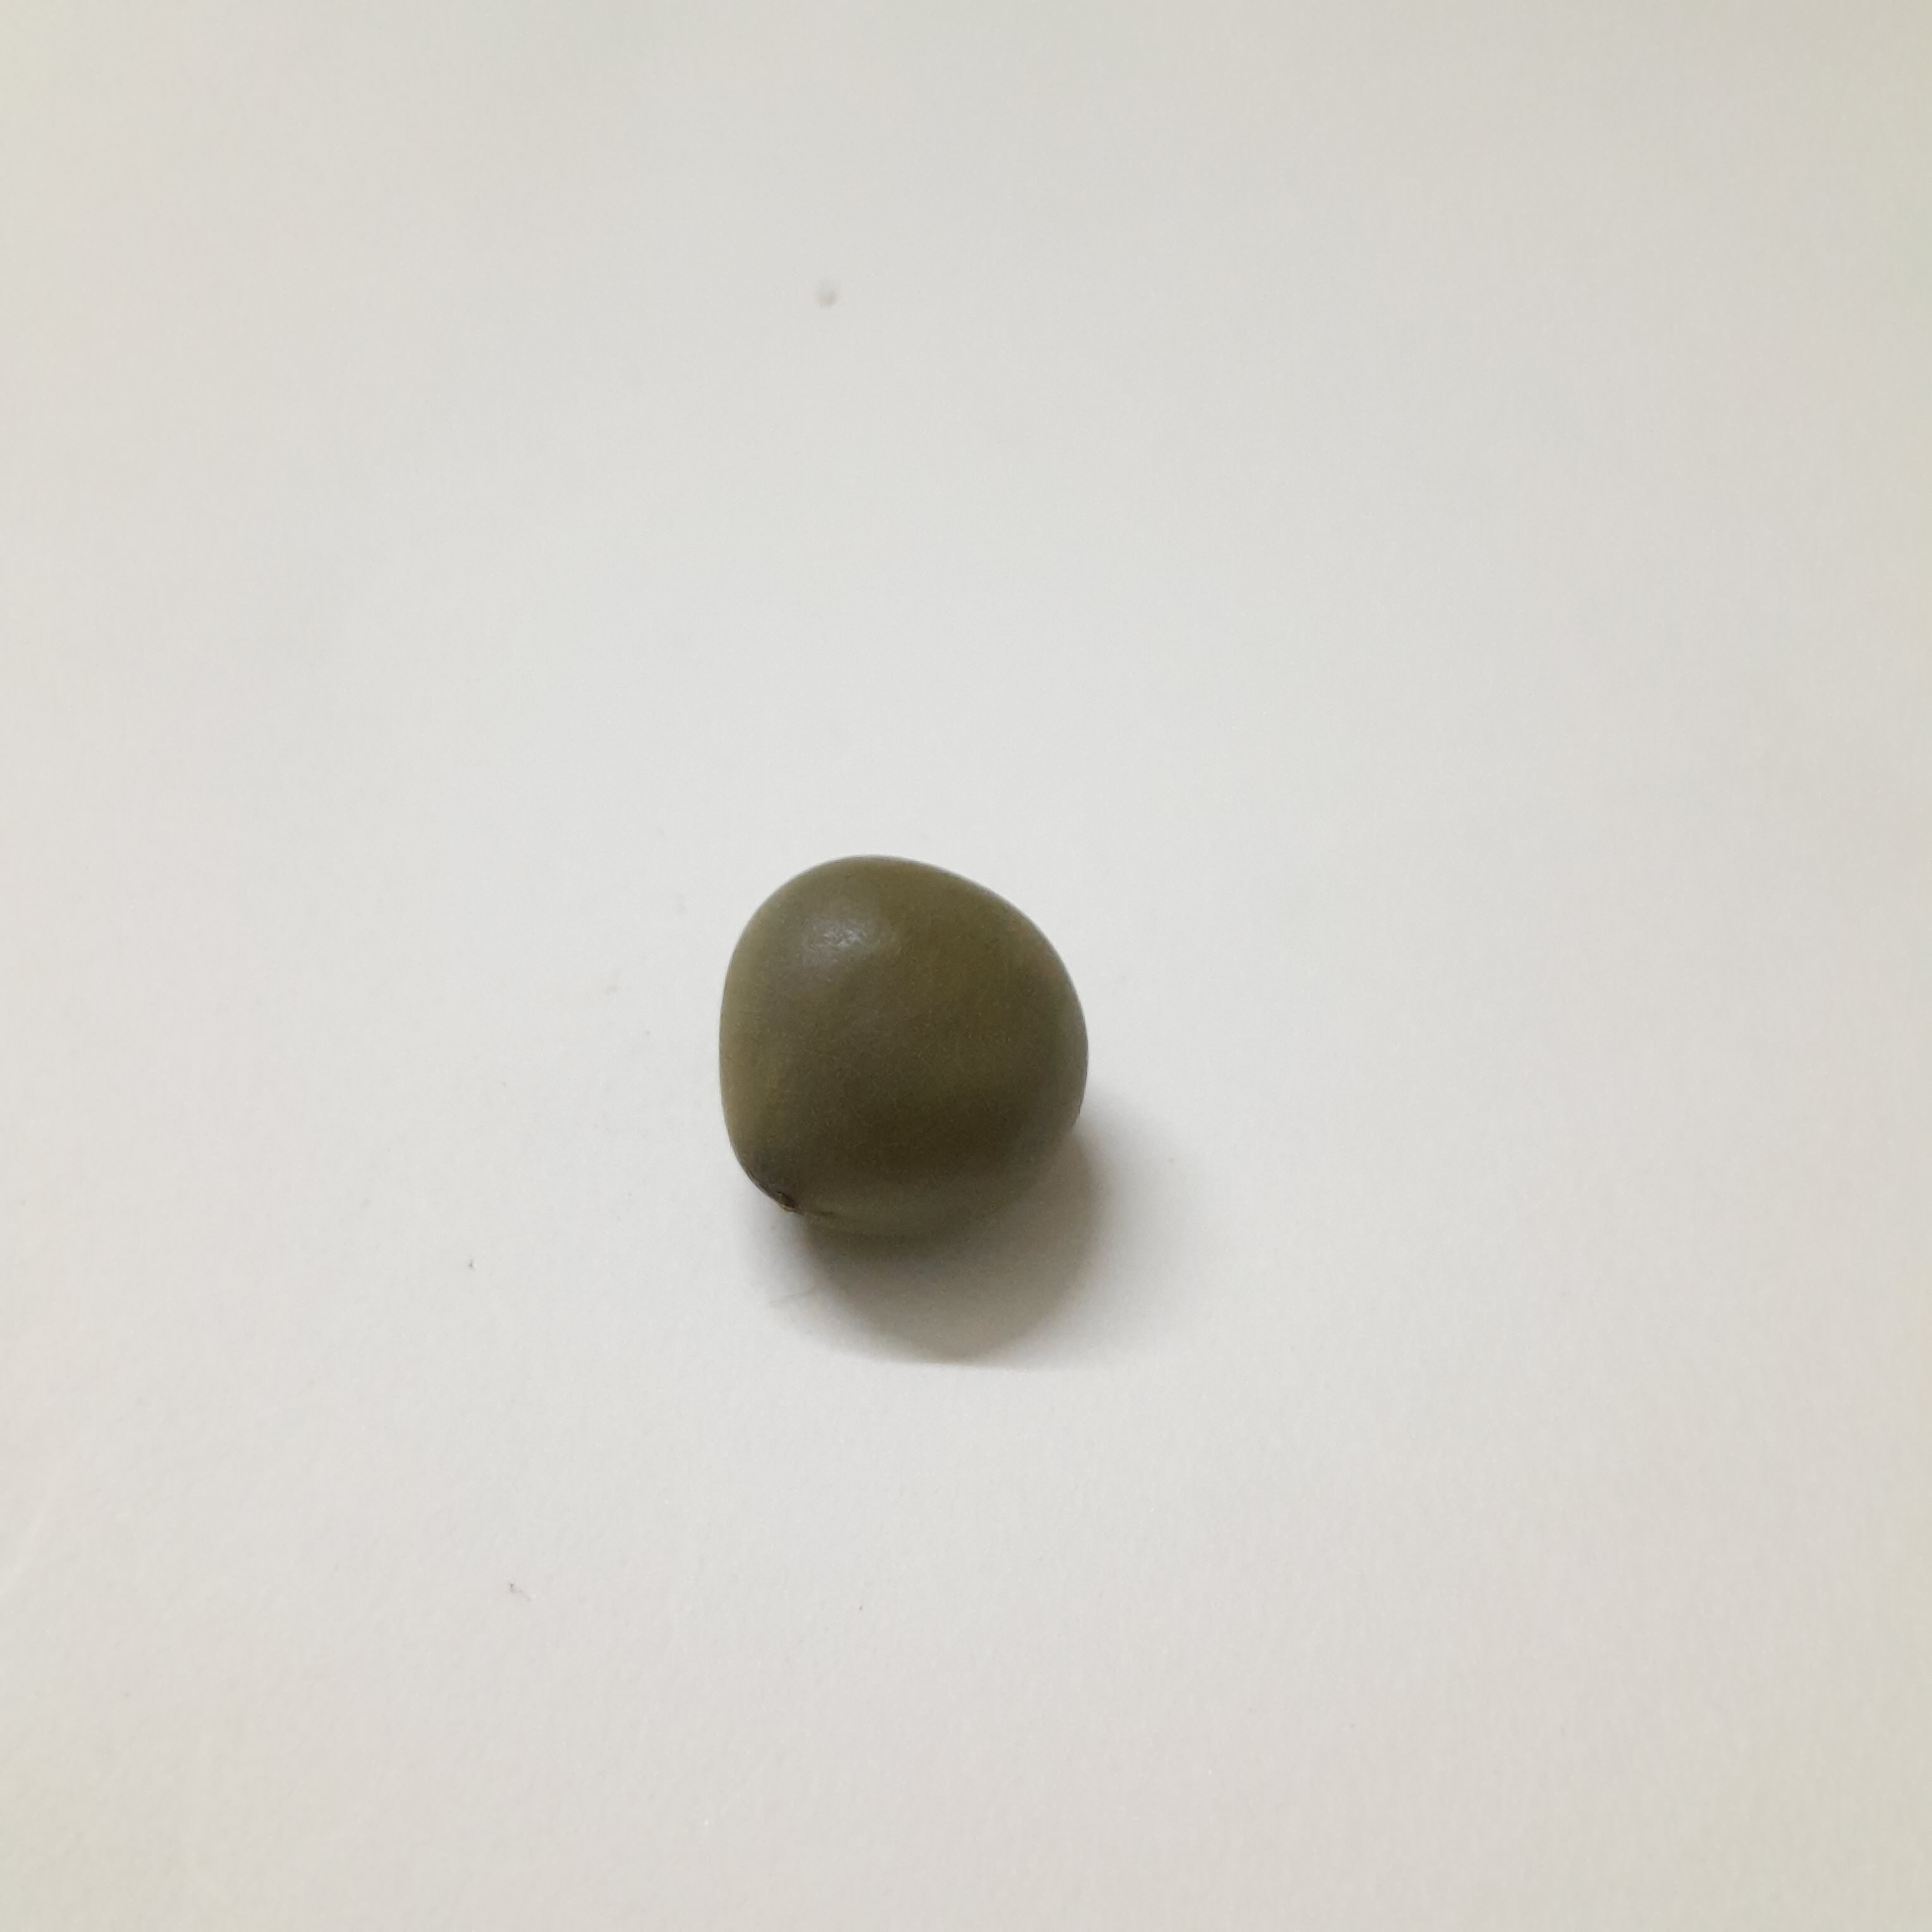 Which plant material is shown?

sagargota
